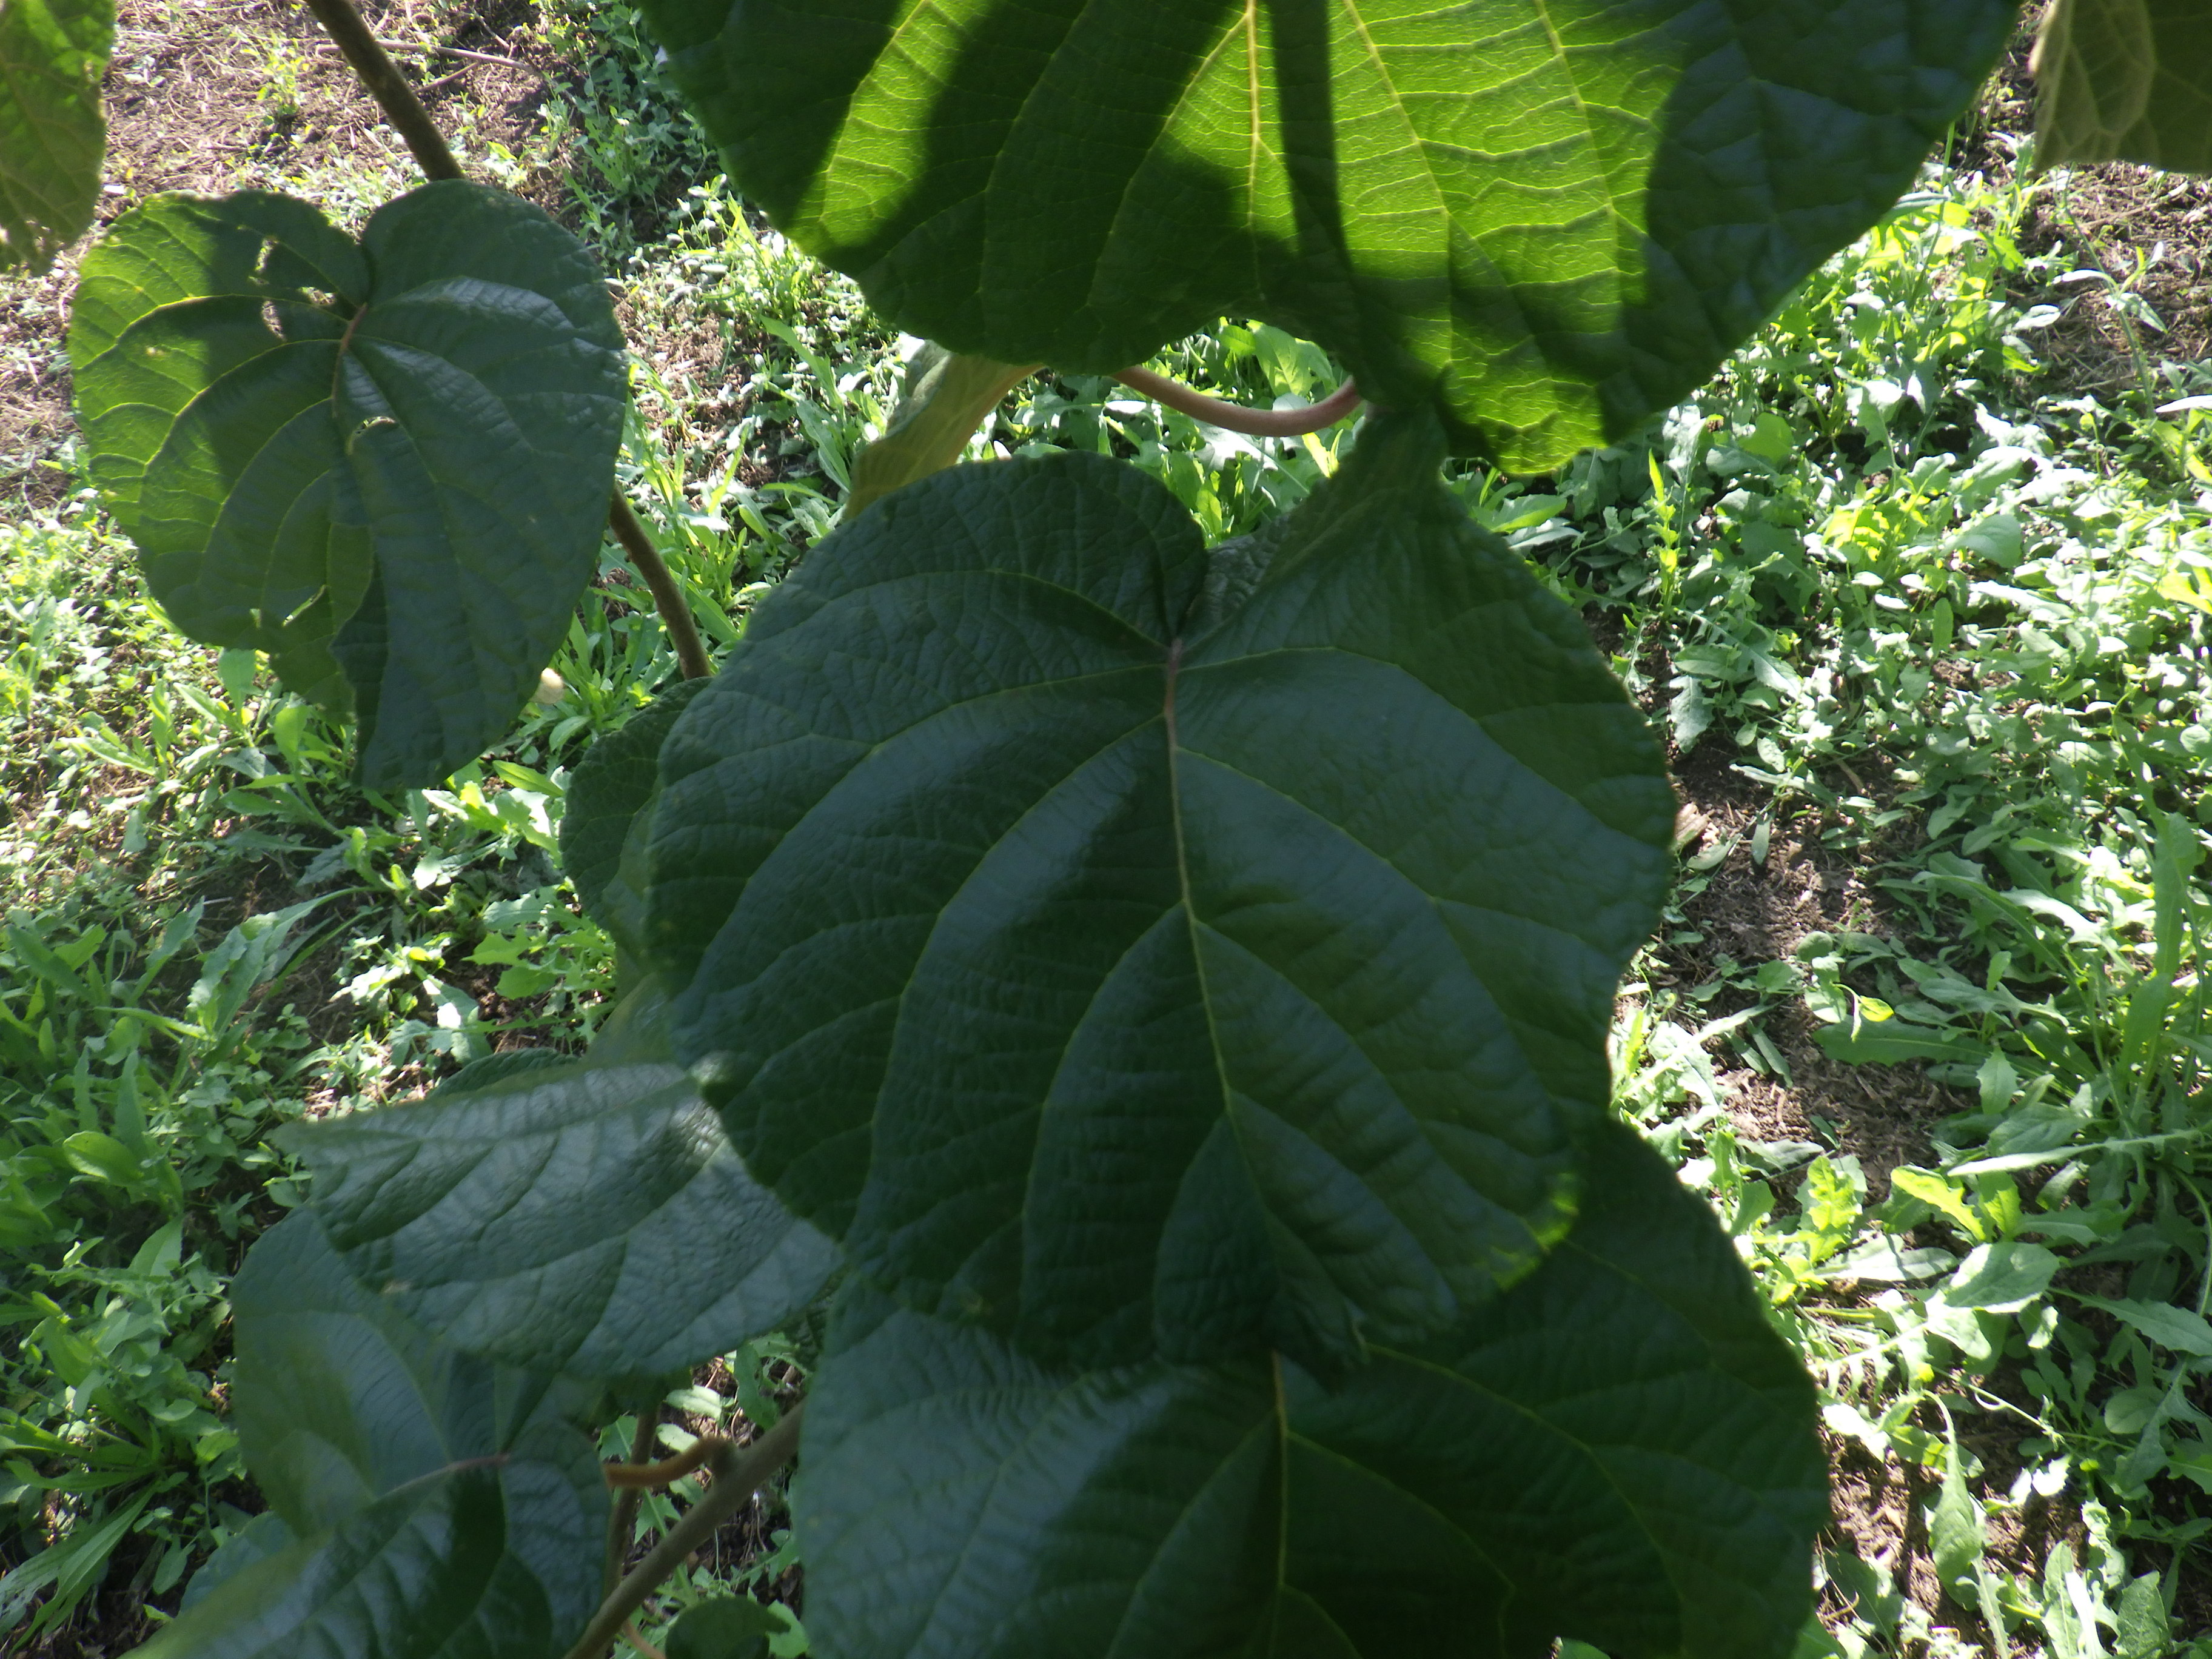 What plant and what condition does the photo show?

kiwi, mechanical damage
